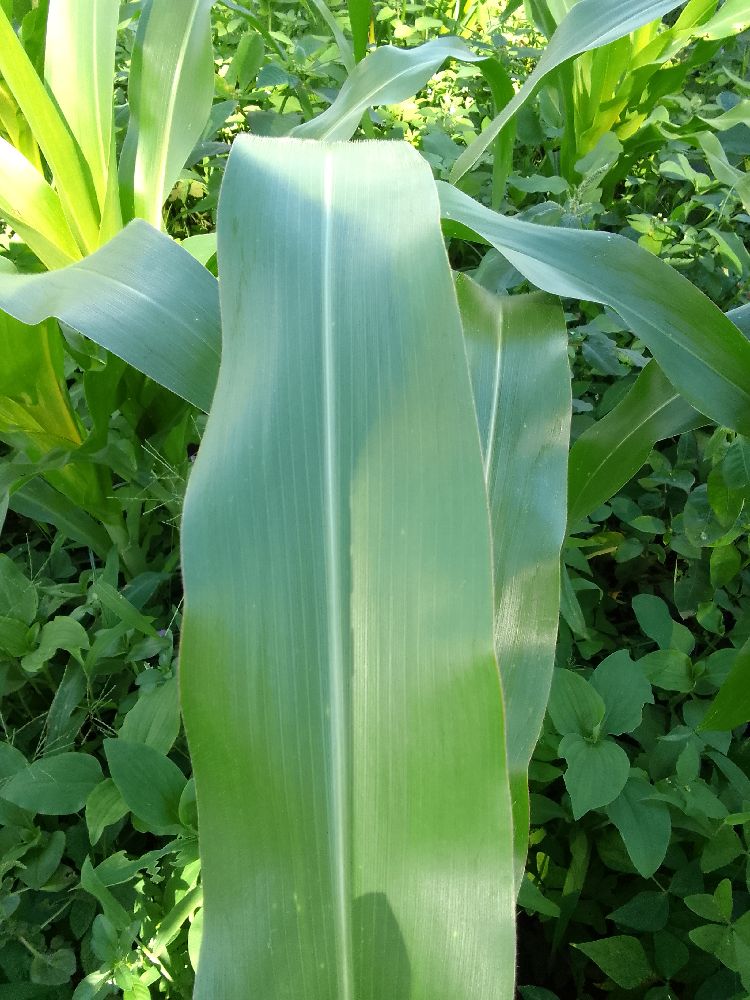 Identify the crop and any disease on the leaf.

maize, healthy
